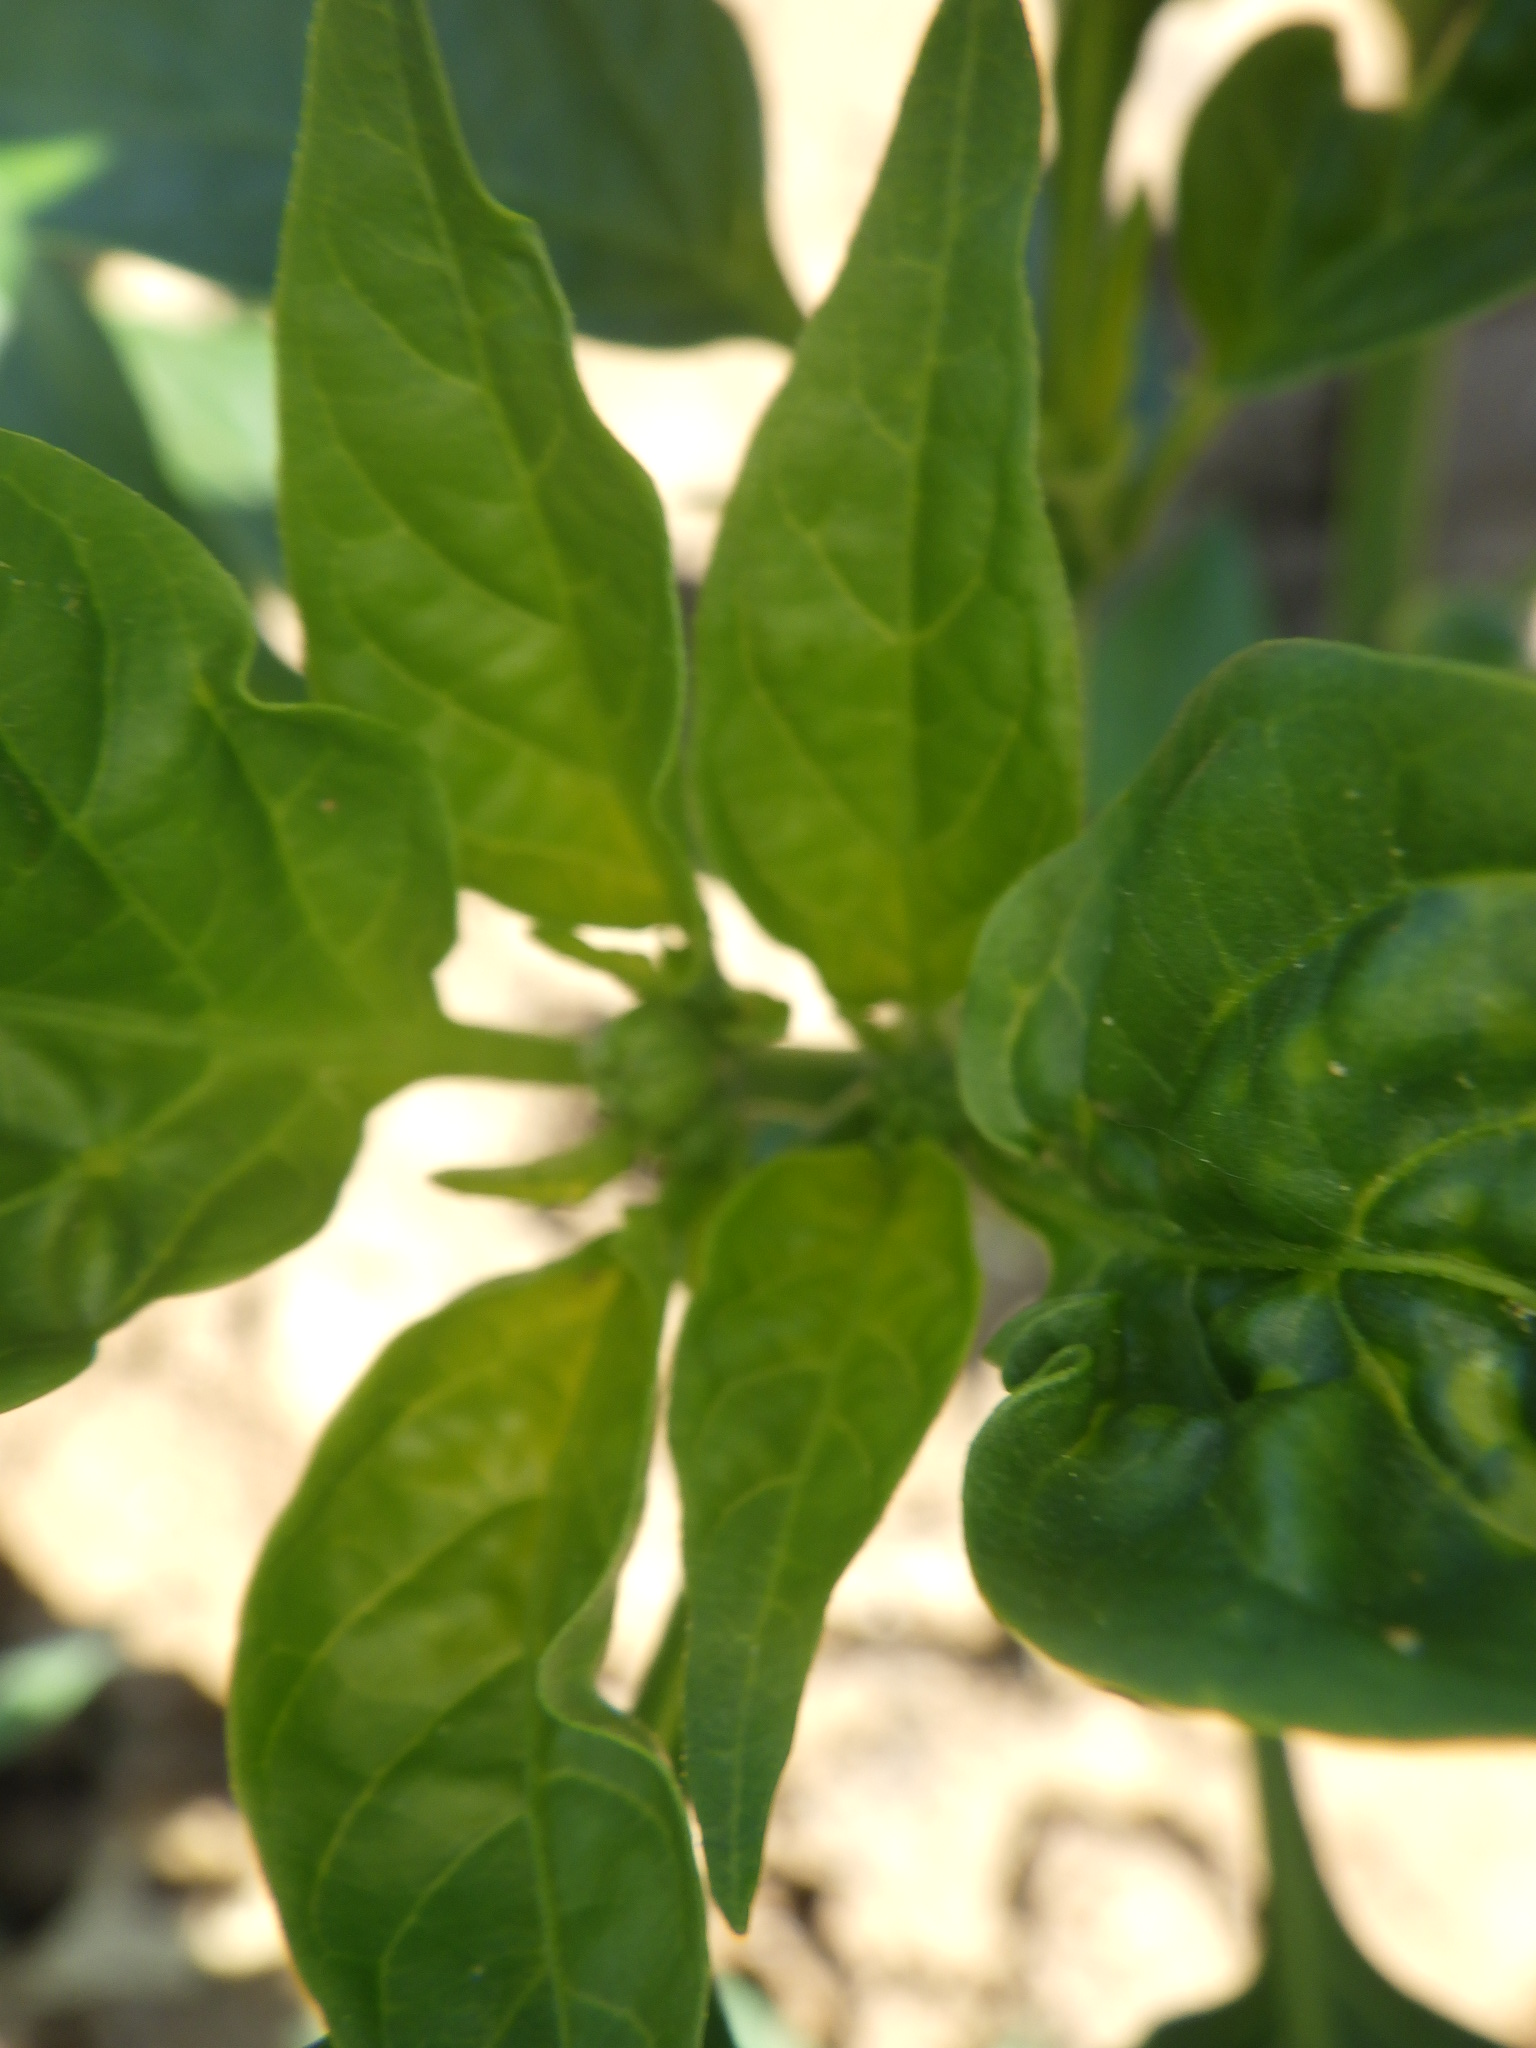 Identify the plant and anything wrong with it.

chili pepper, aphids
